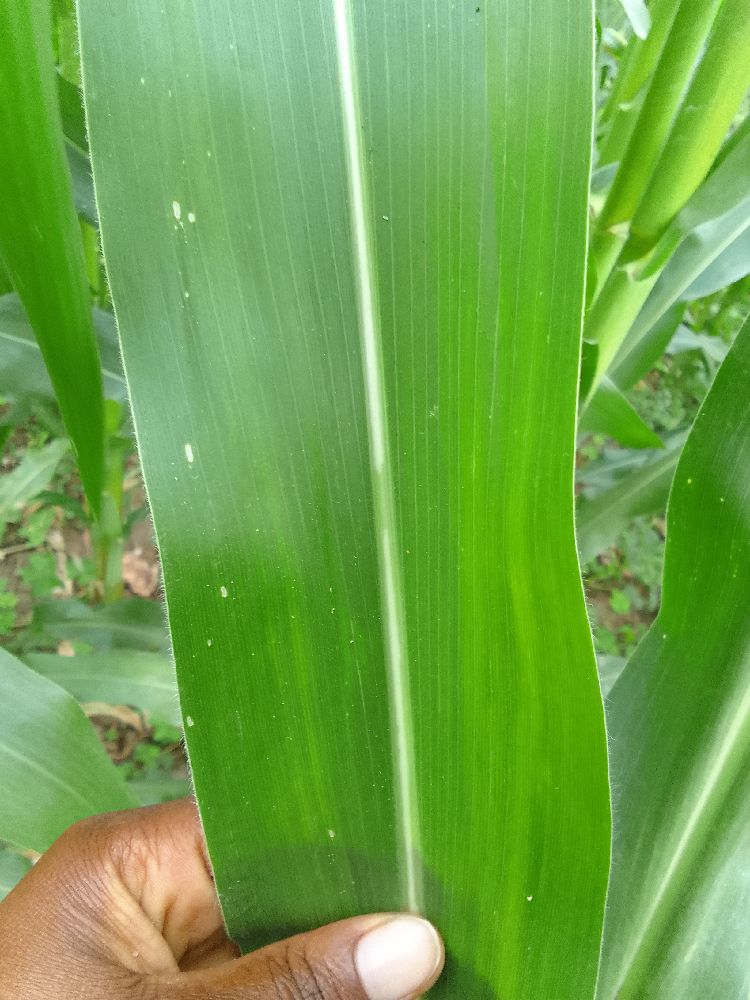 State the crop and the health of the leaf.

maize, healthy
